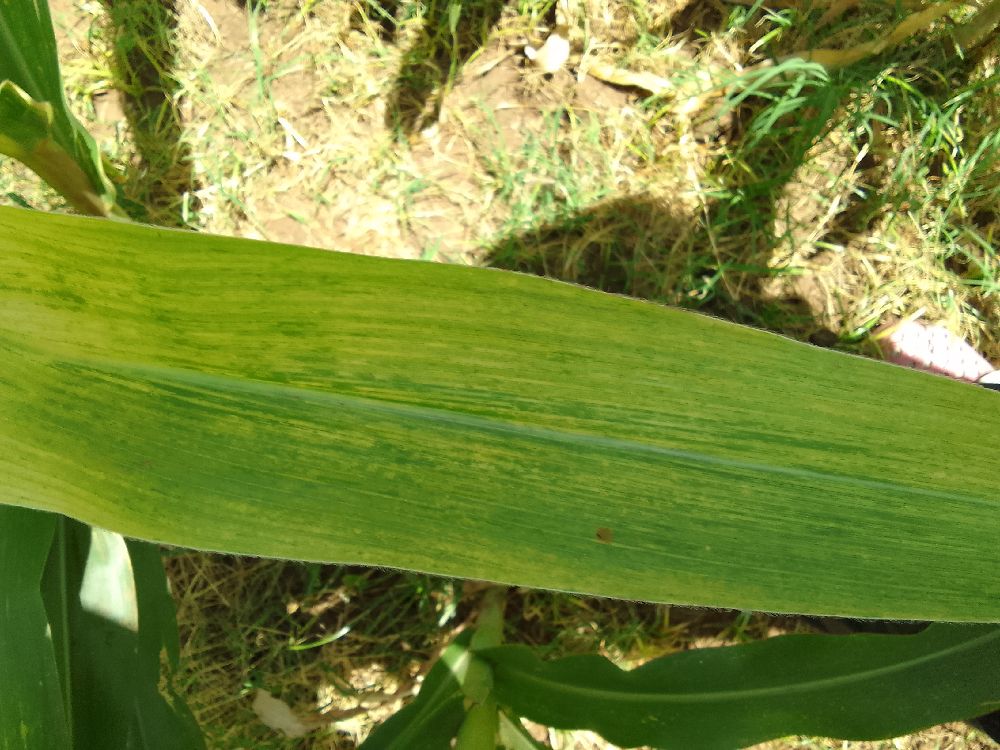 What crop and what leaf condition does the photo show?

maize, maize lethal necrosis
